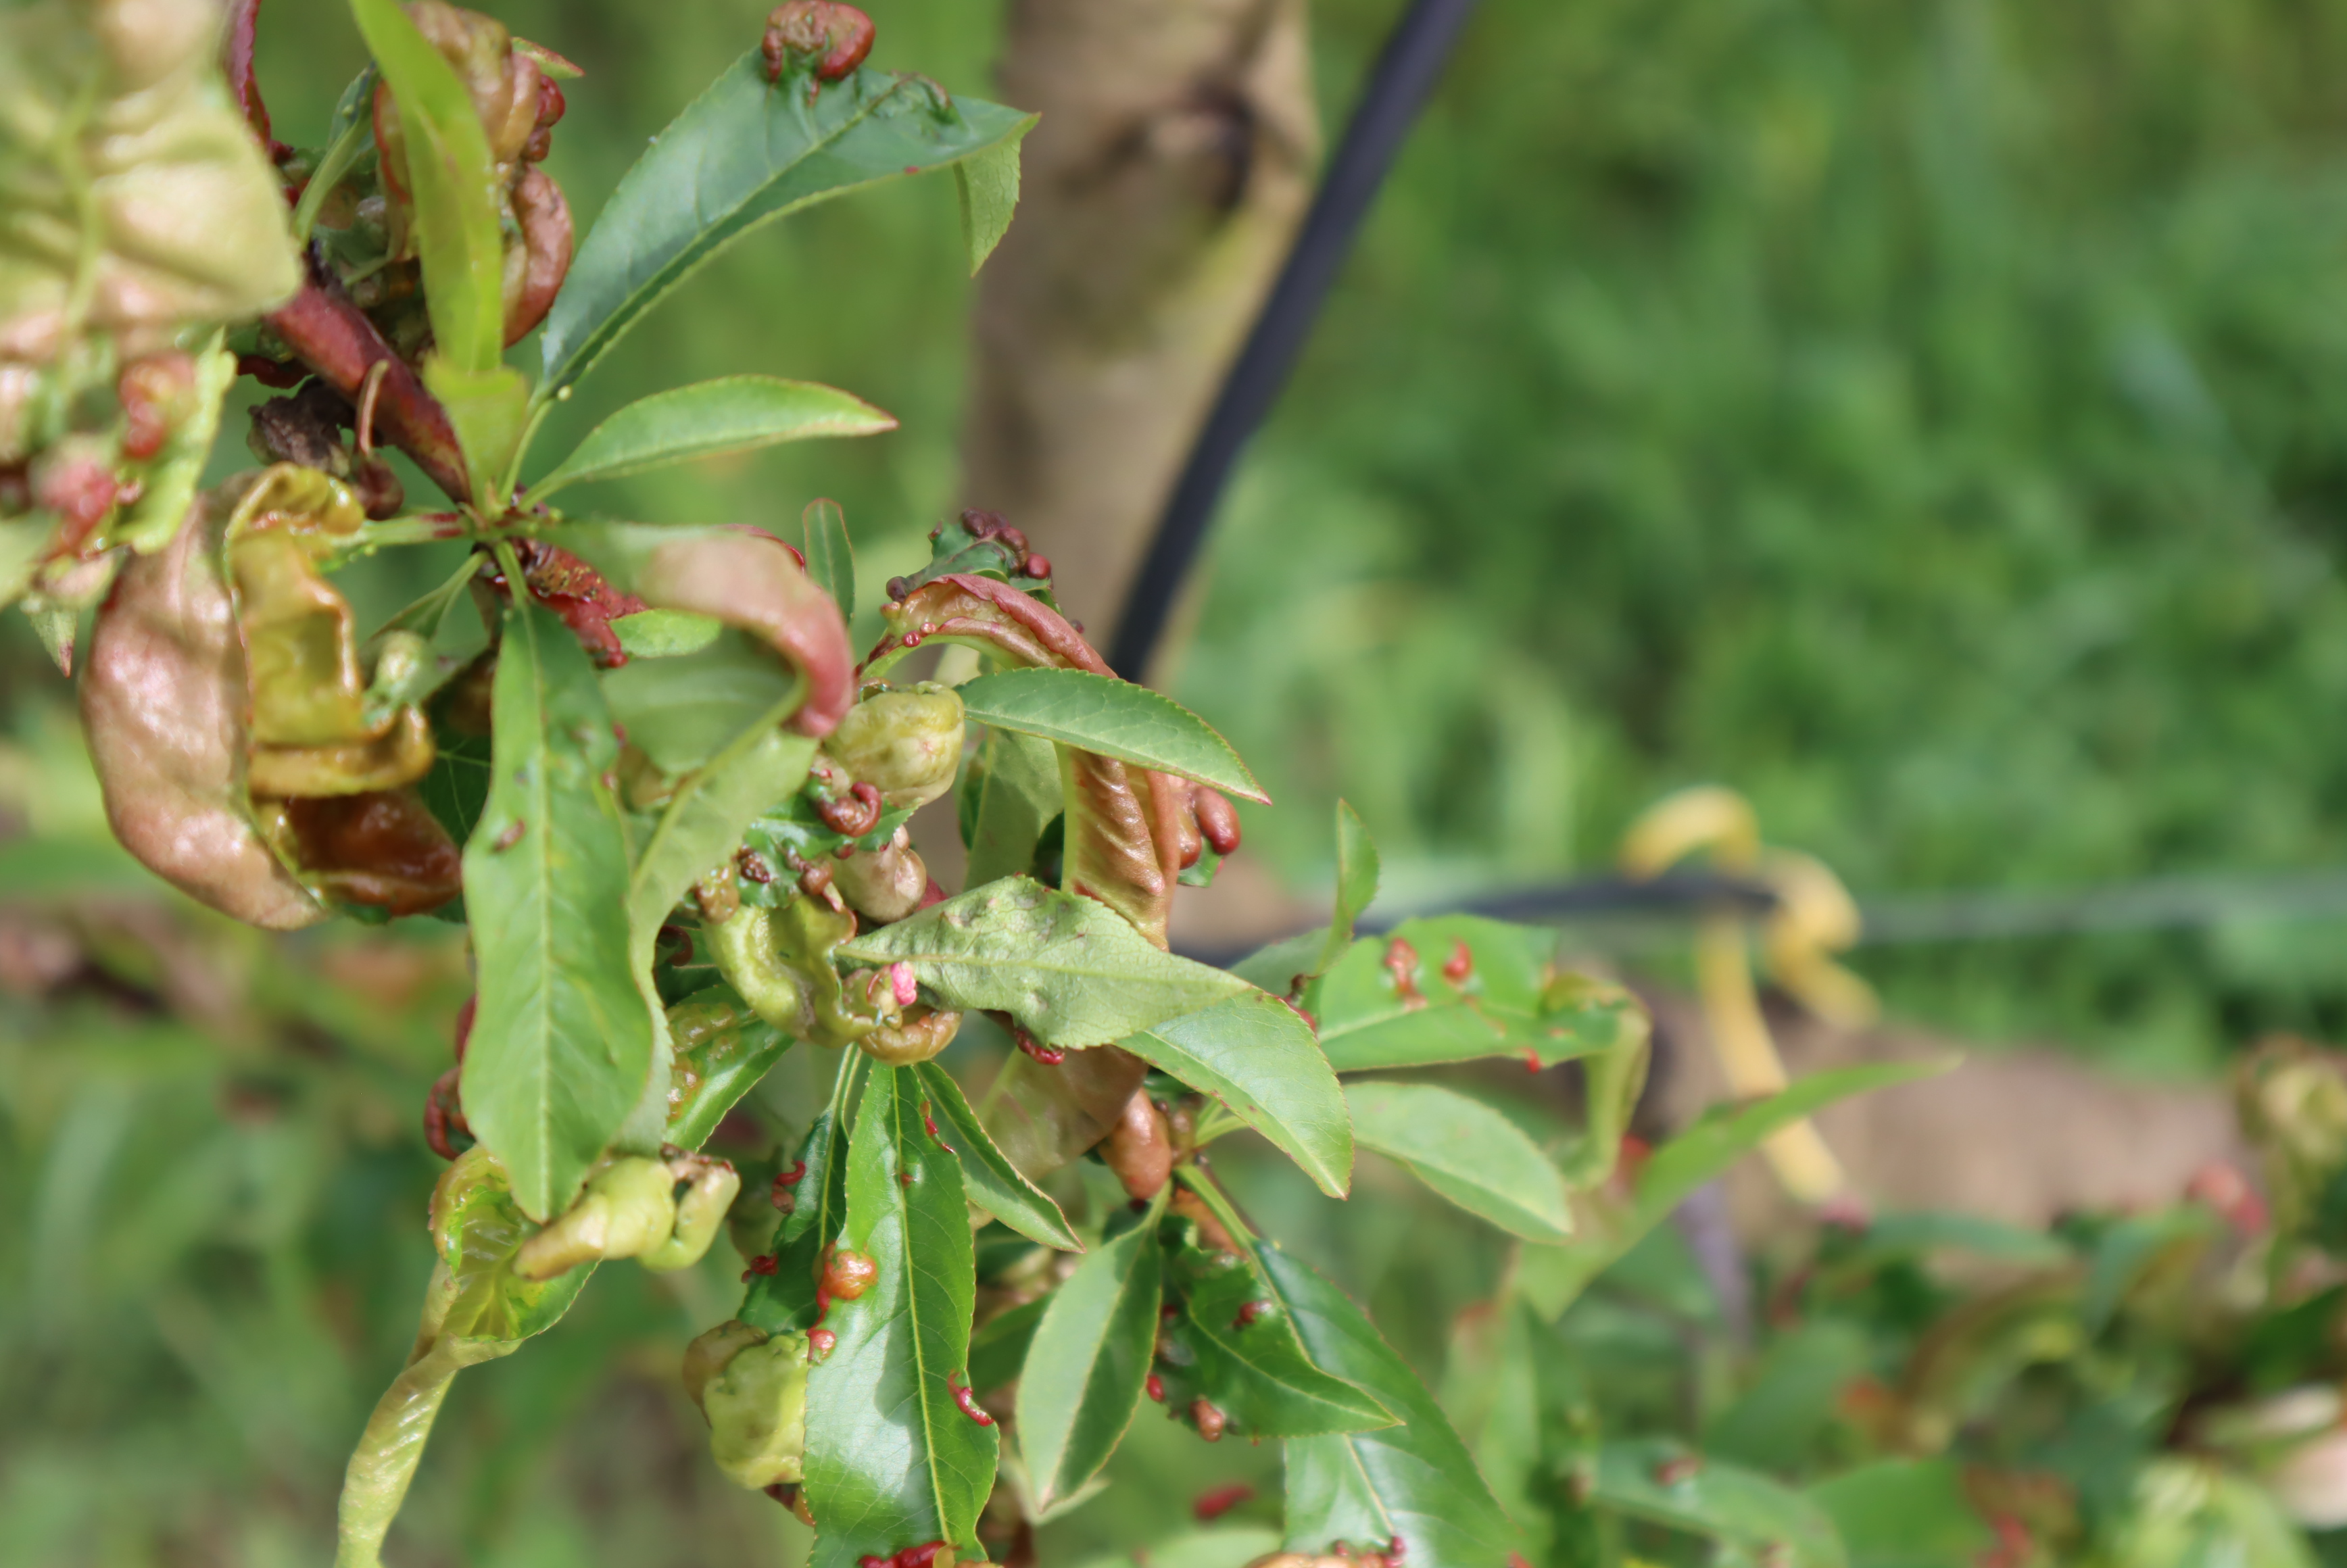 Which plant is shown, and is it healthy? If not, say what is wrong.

peach, peach leaf curl
